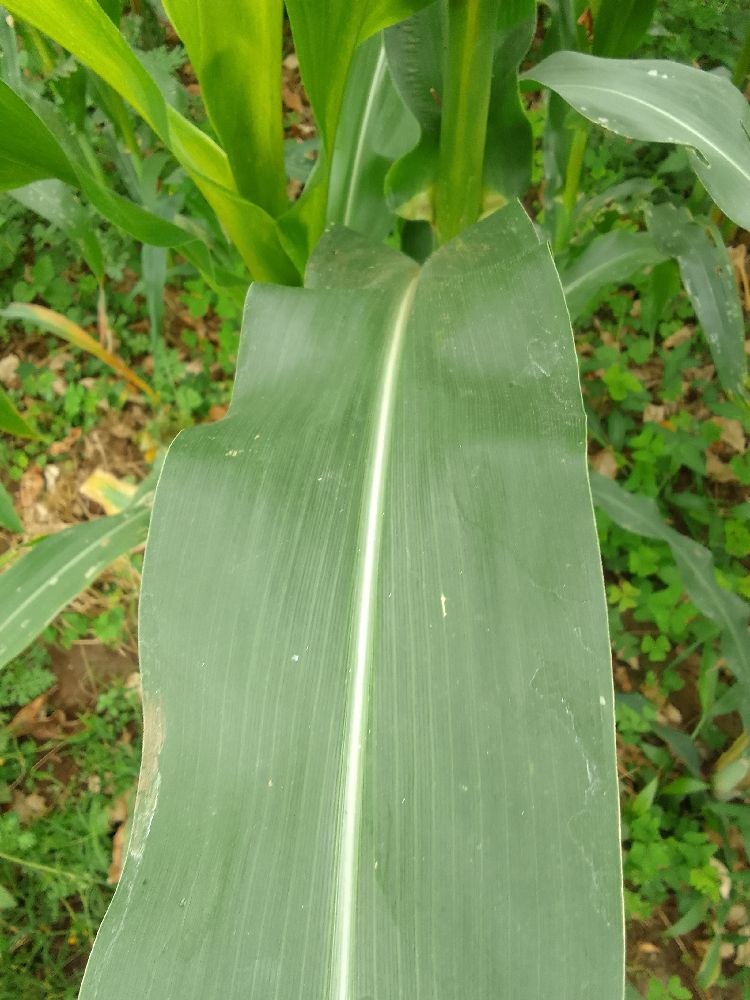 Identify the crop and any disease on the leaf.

maize, healthy
